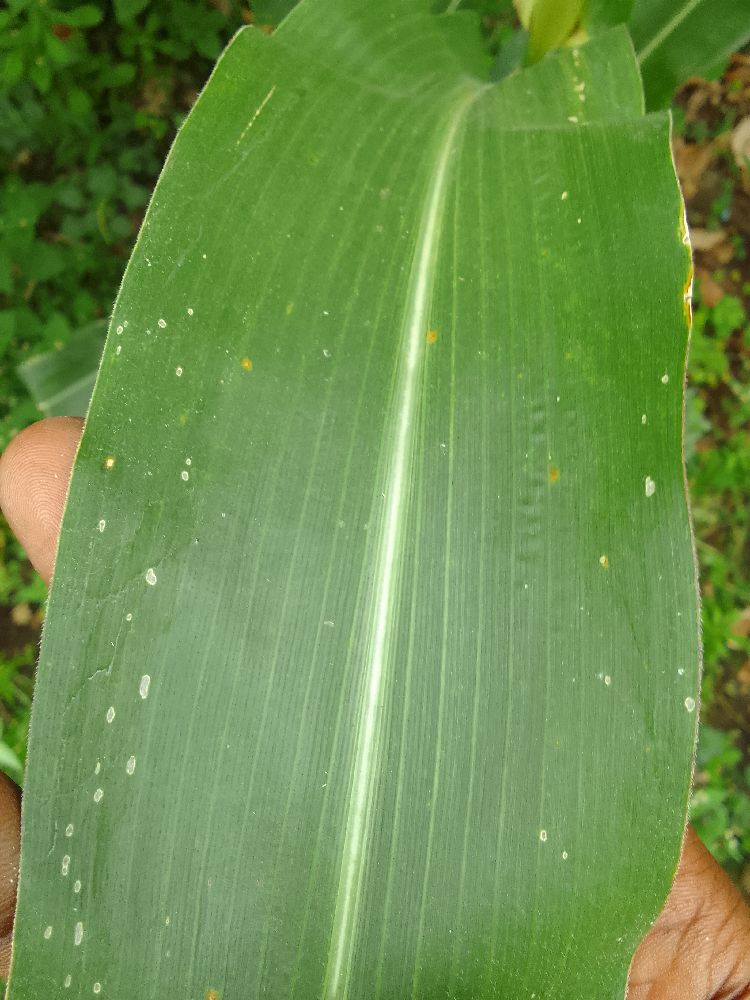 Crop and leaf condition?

maize, healthy
